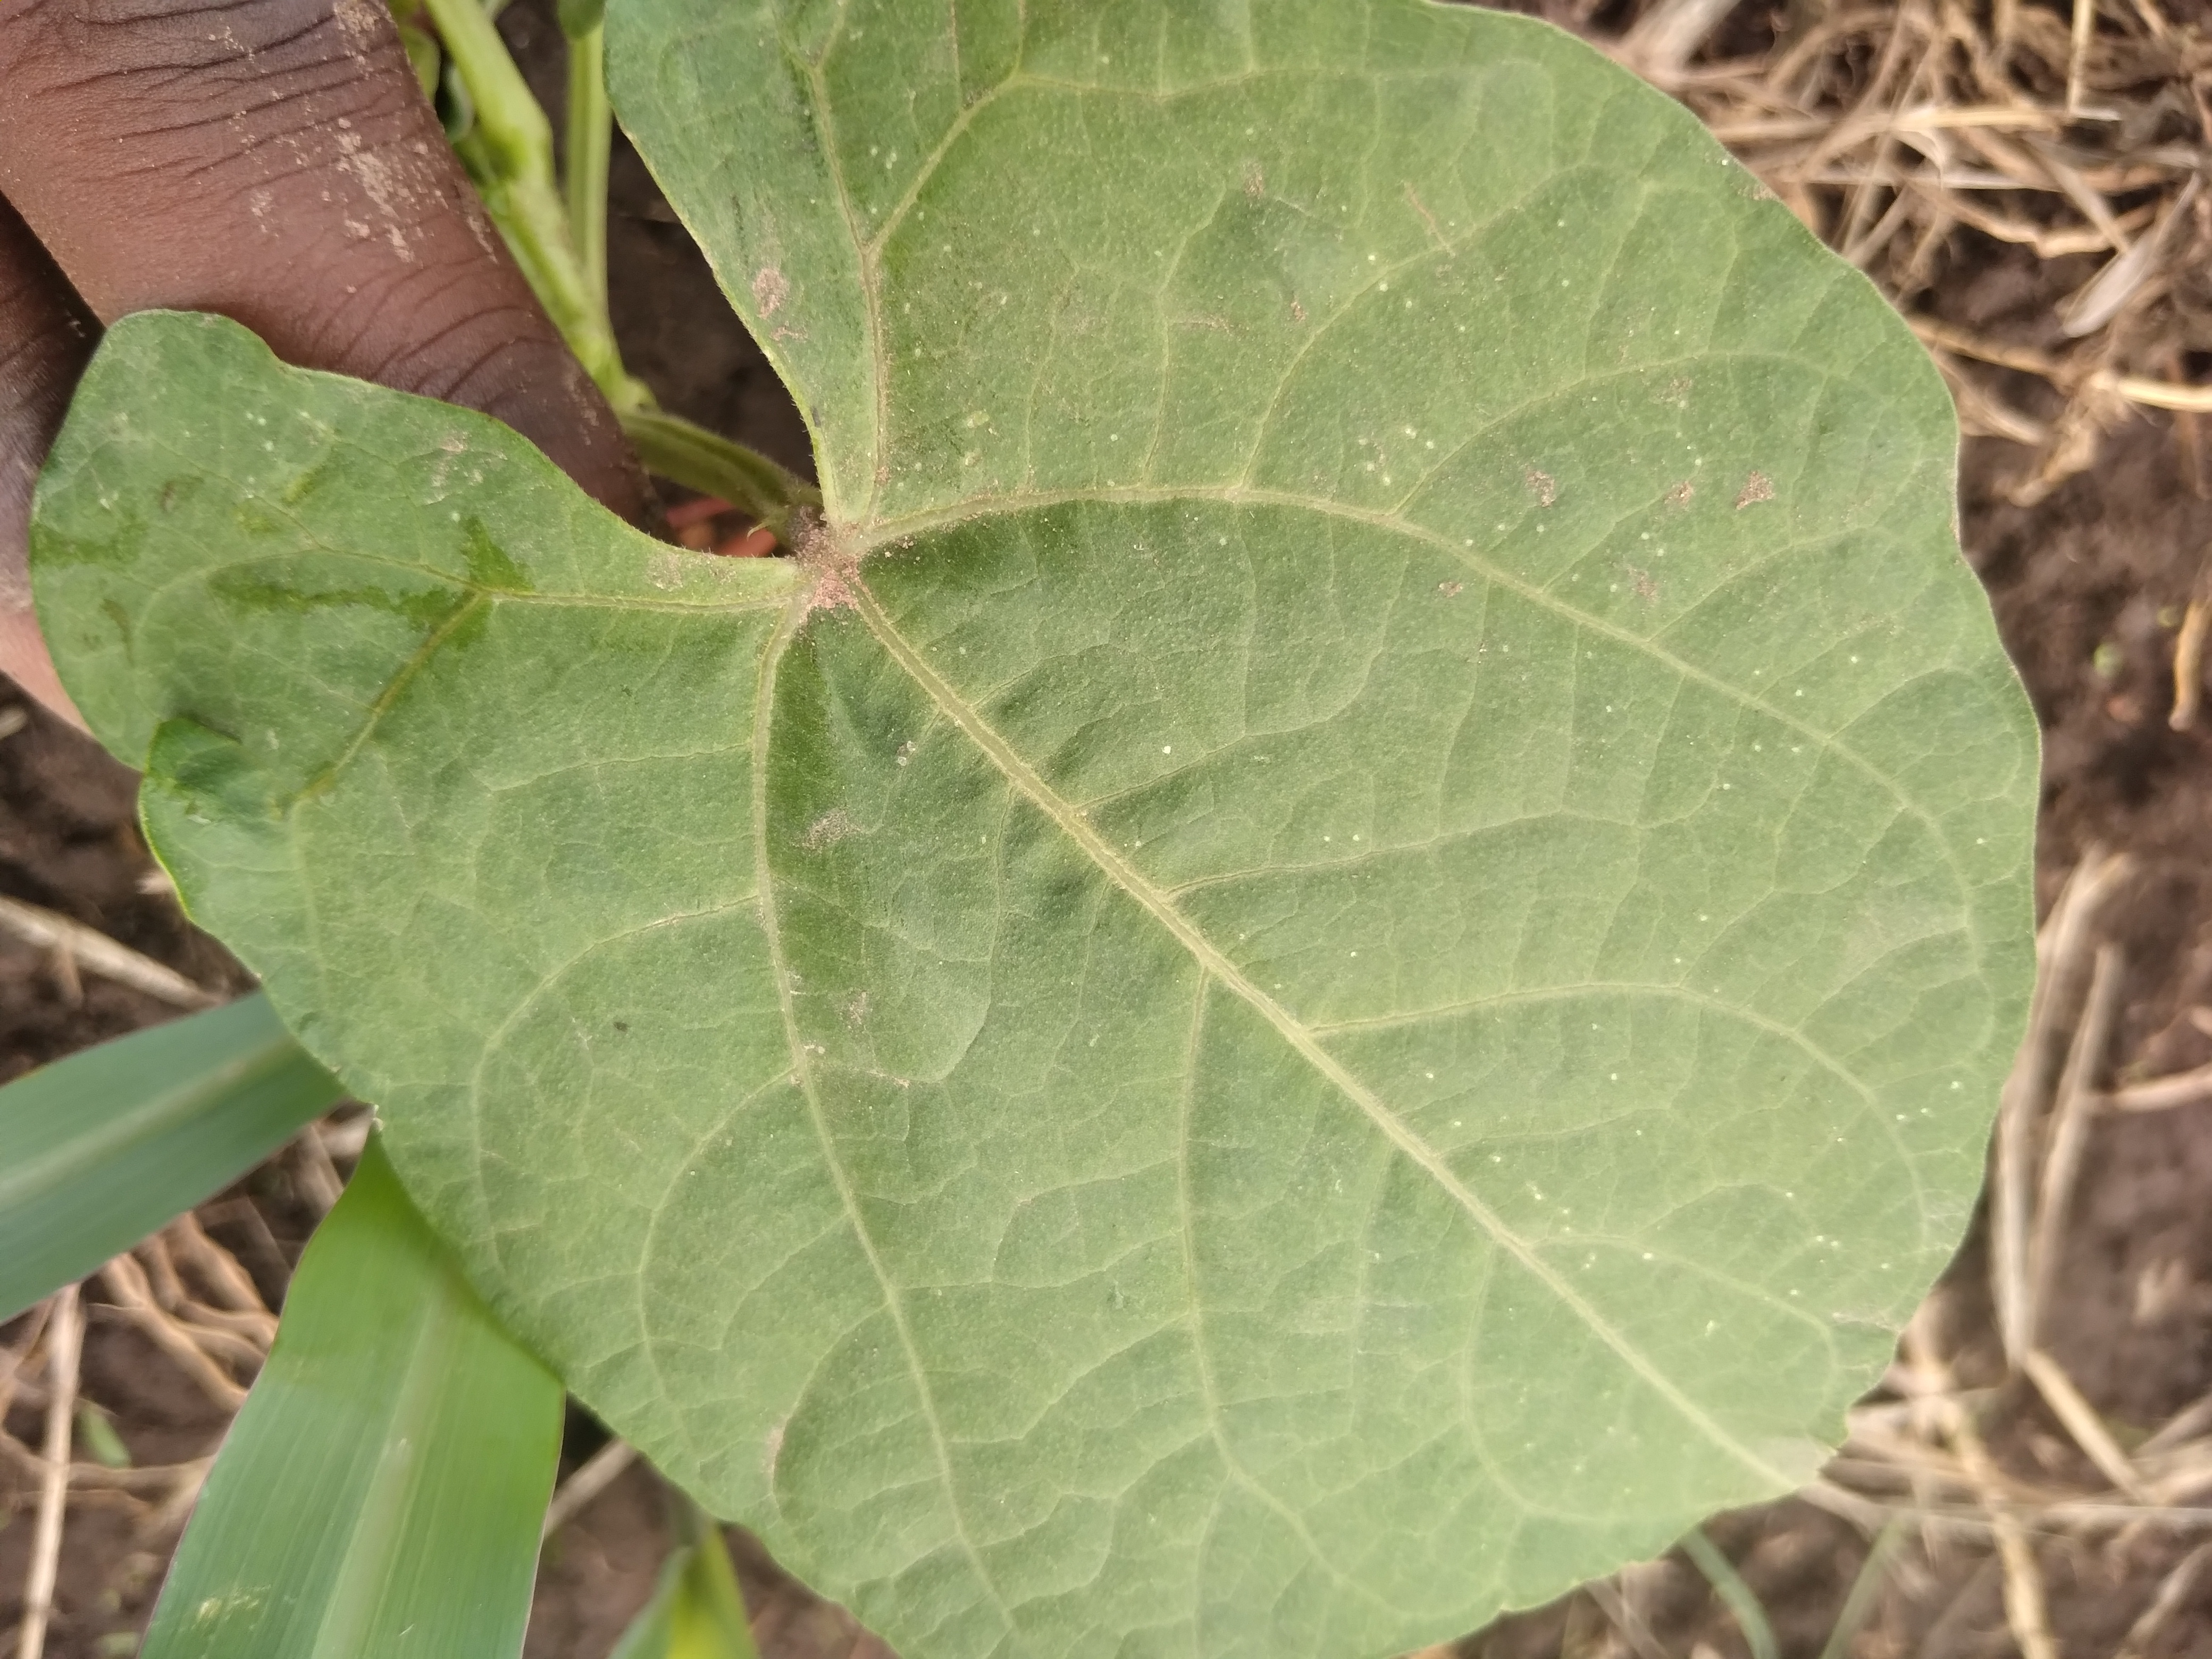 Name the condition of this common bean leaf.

healthy
